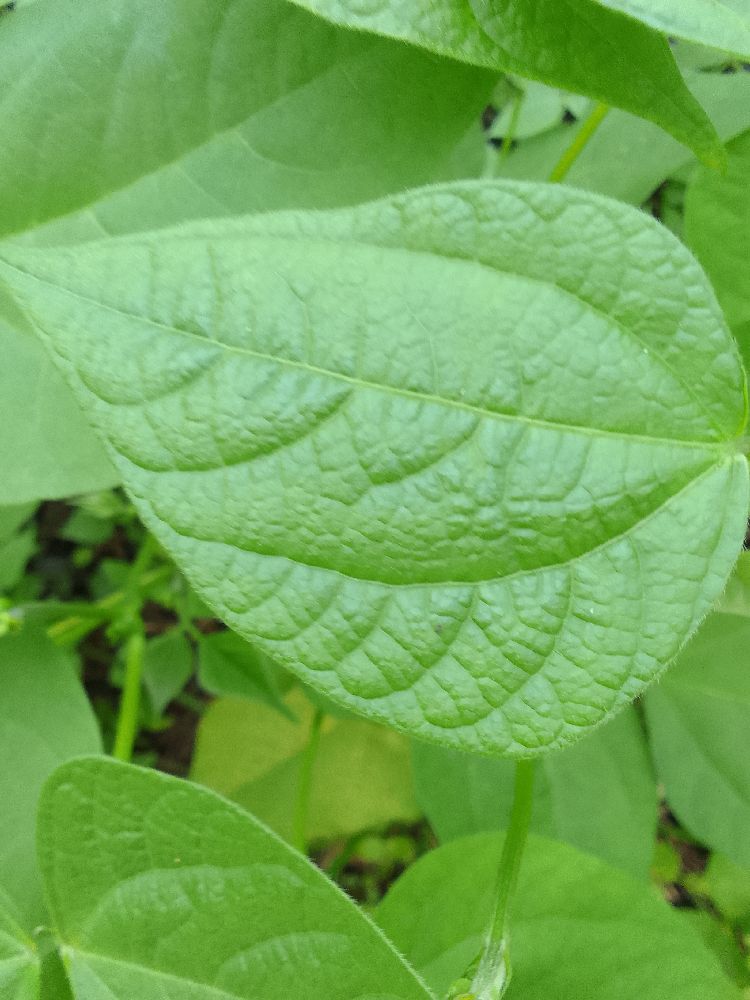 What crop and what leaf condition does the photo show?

common bean, healthy
